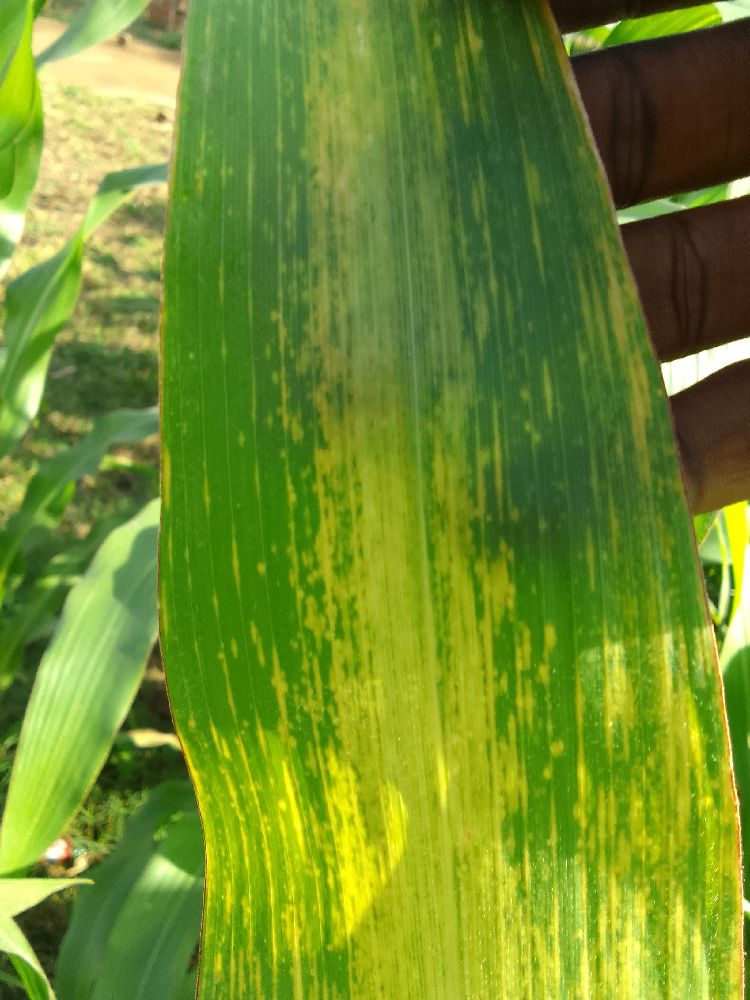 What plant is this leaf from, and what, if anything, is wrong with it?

maize, maize lethal necrosis
